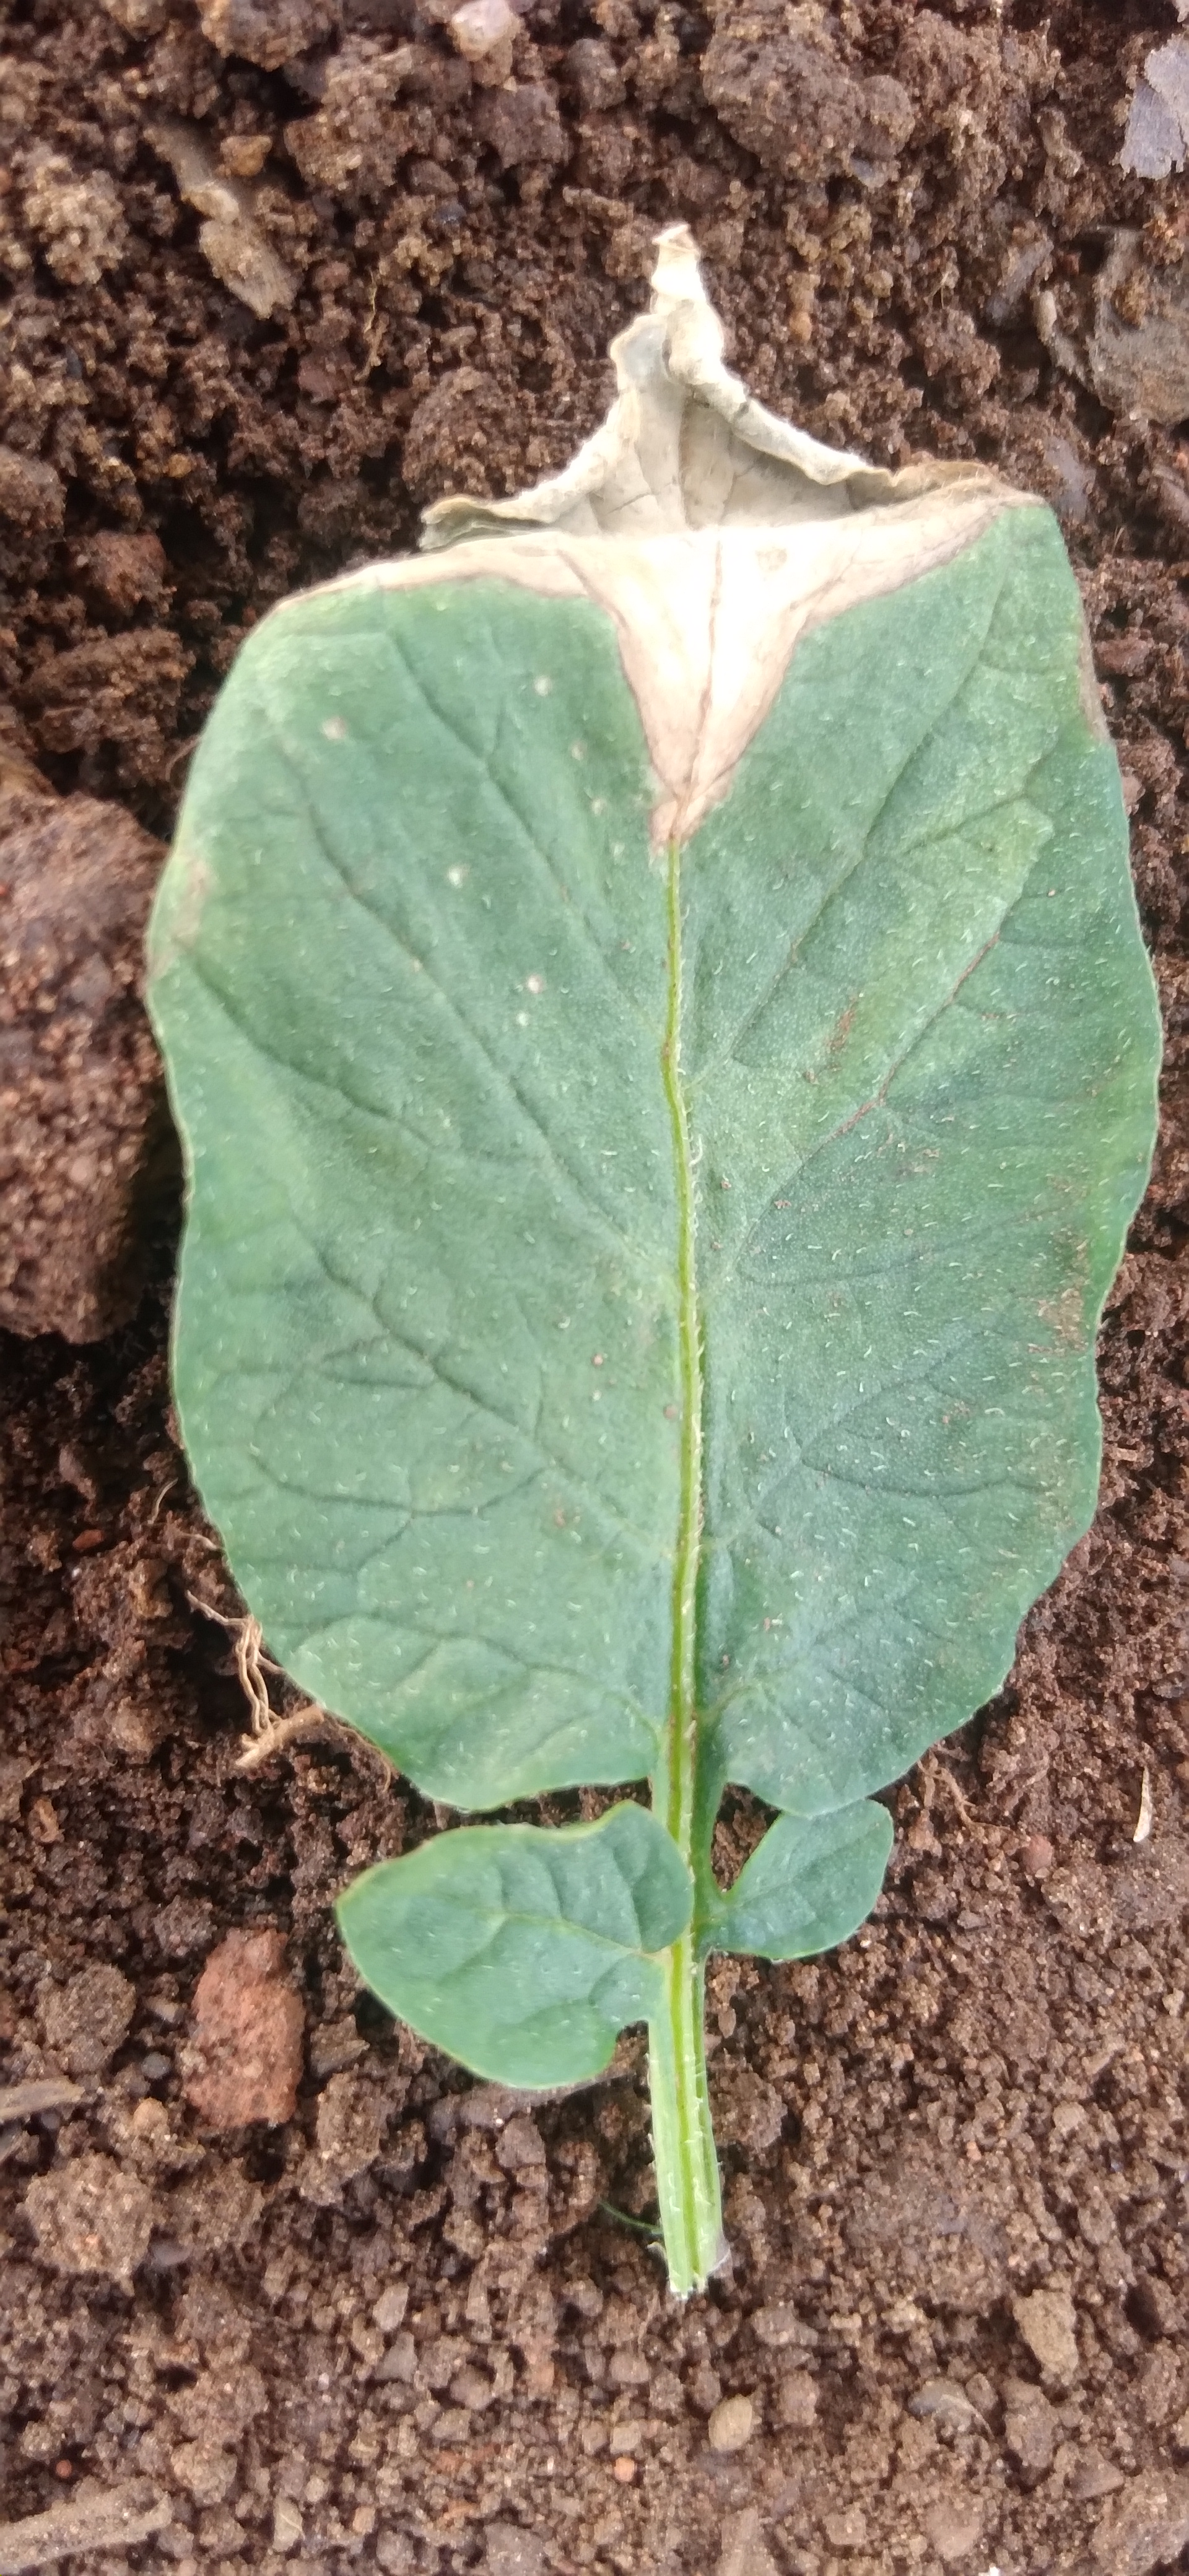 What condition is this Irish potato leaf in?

early blight
